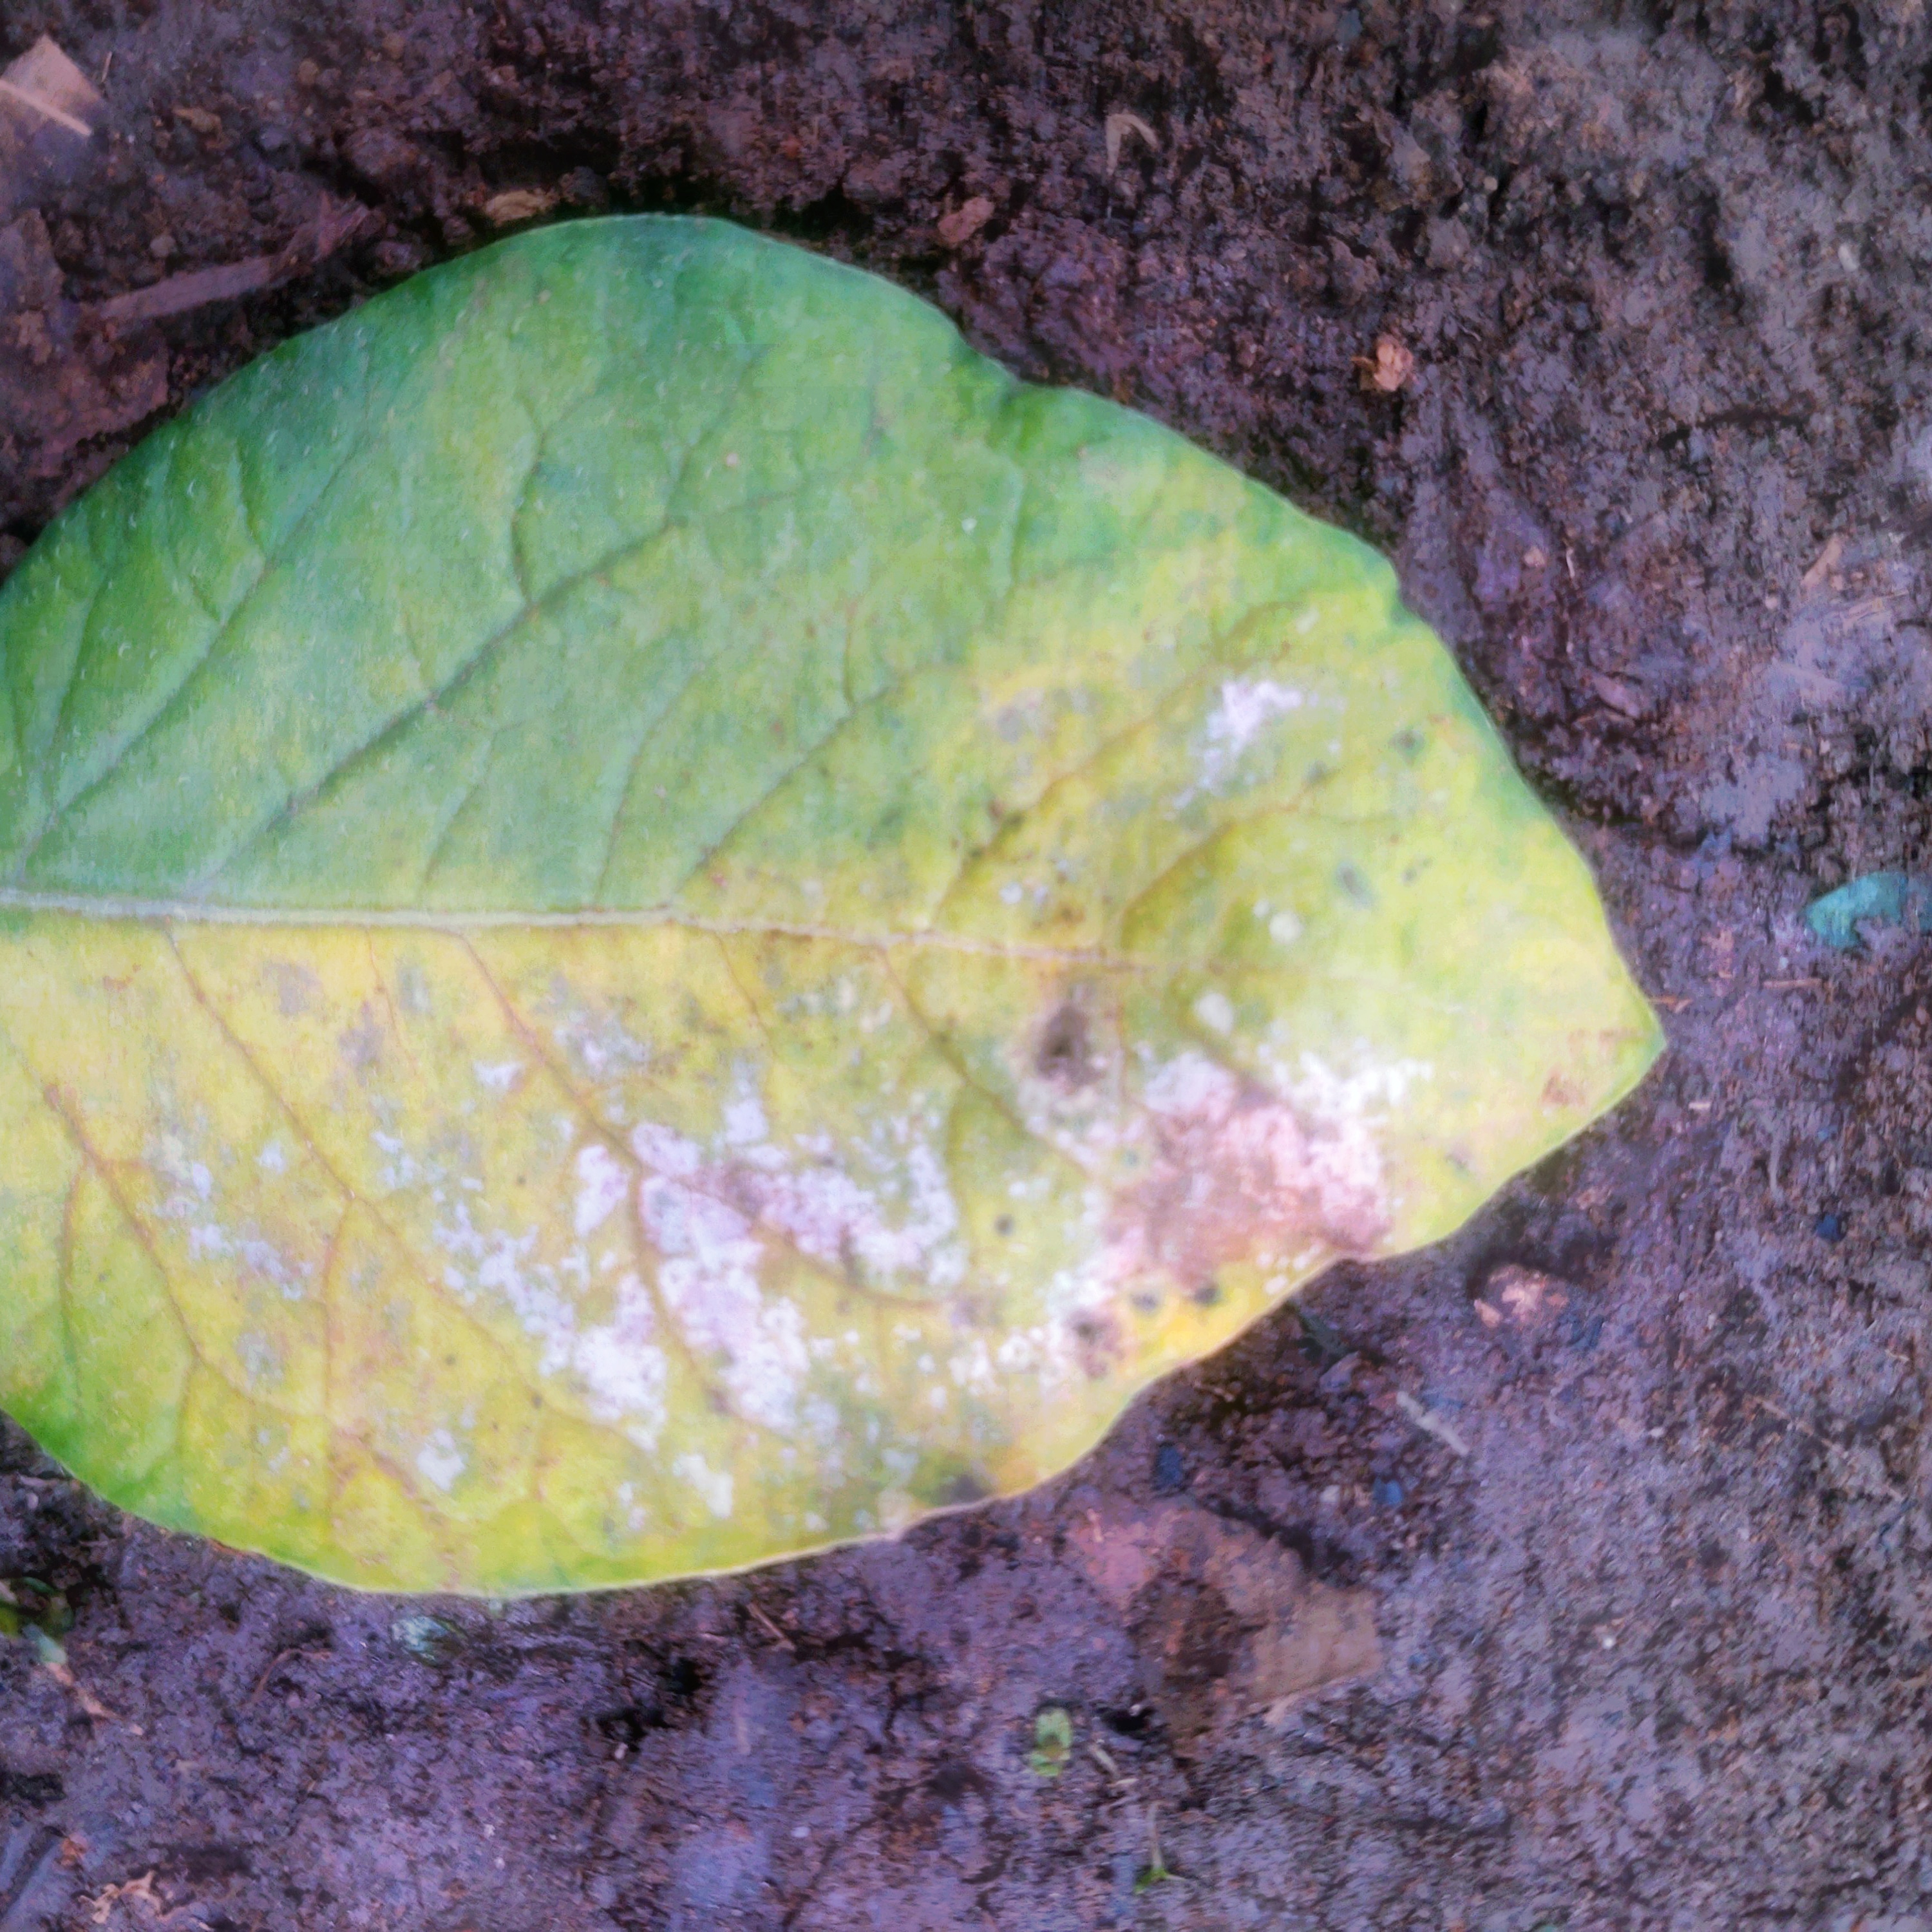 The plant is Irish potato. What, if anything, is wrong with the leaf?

late blight
